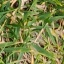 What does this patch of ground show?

grass
